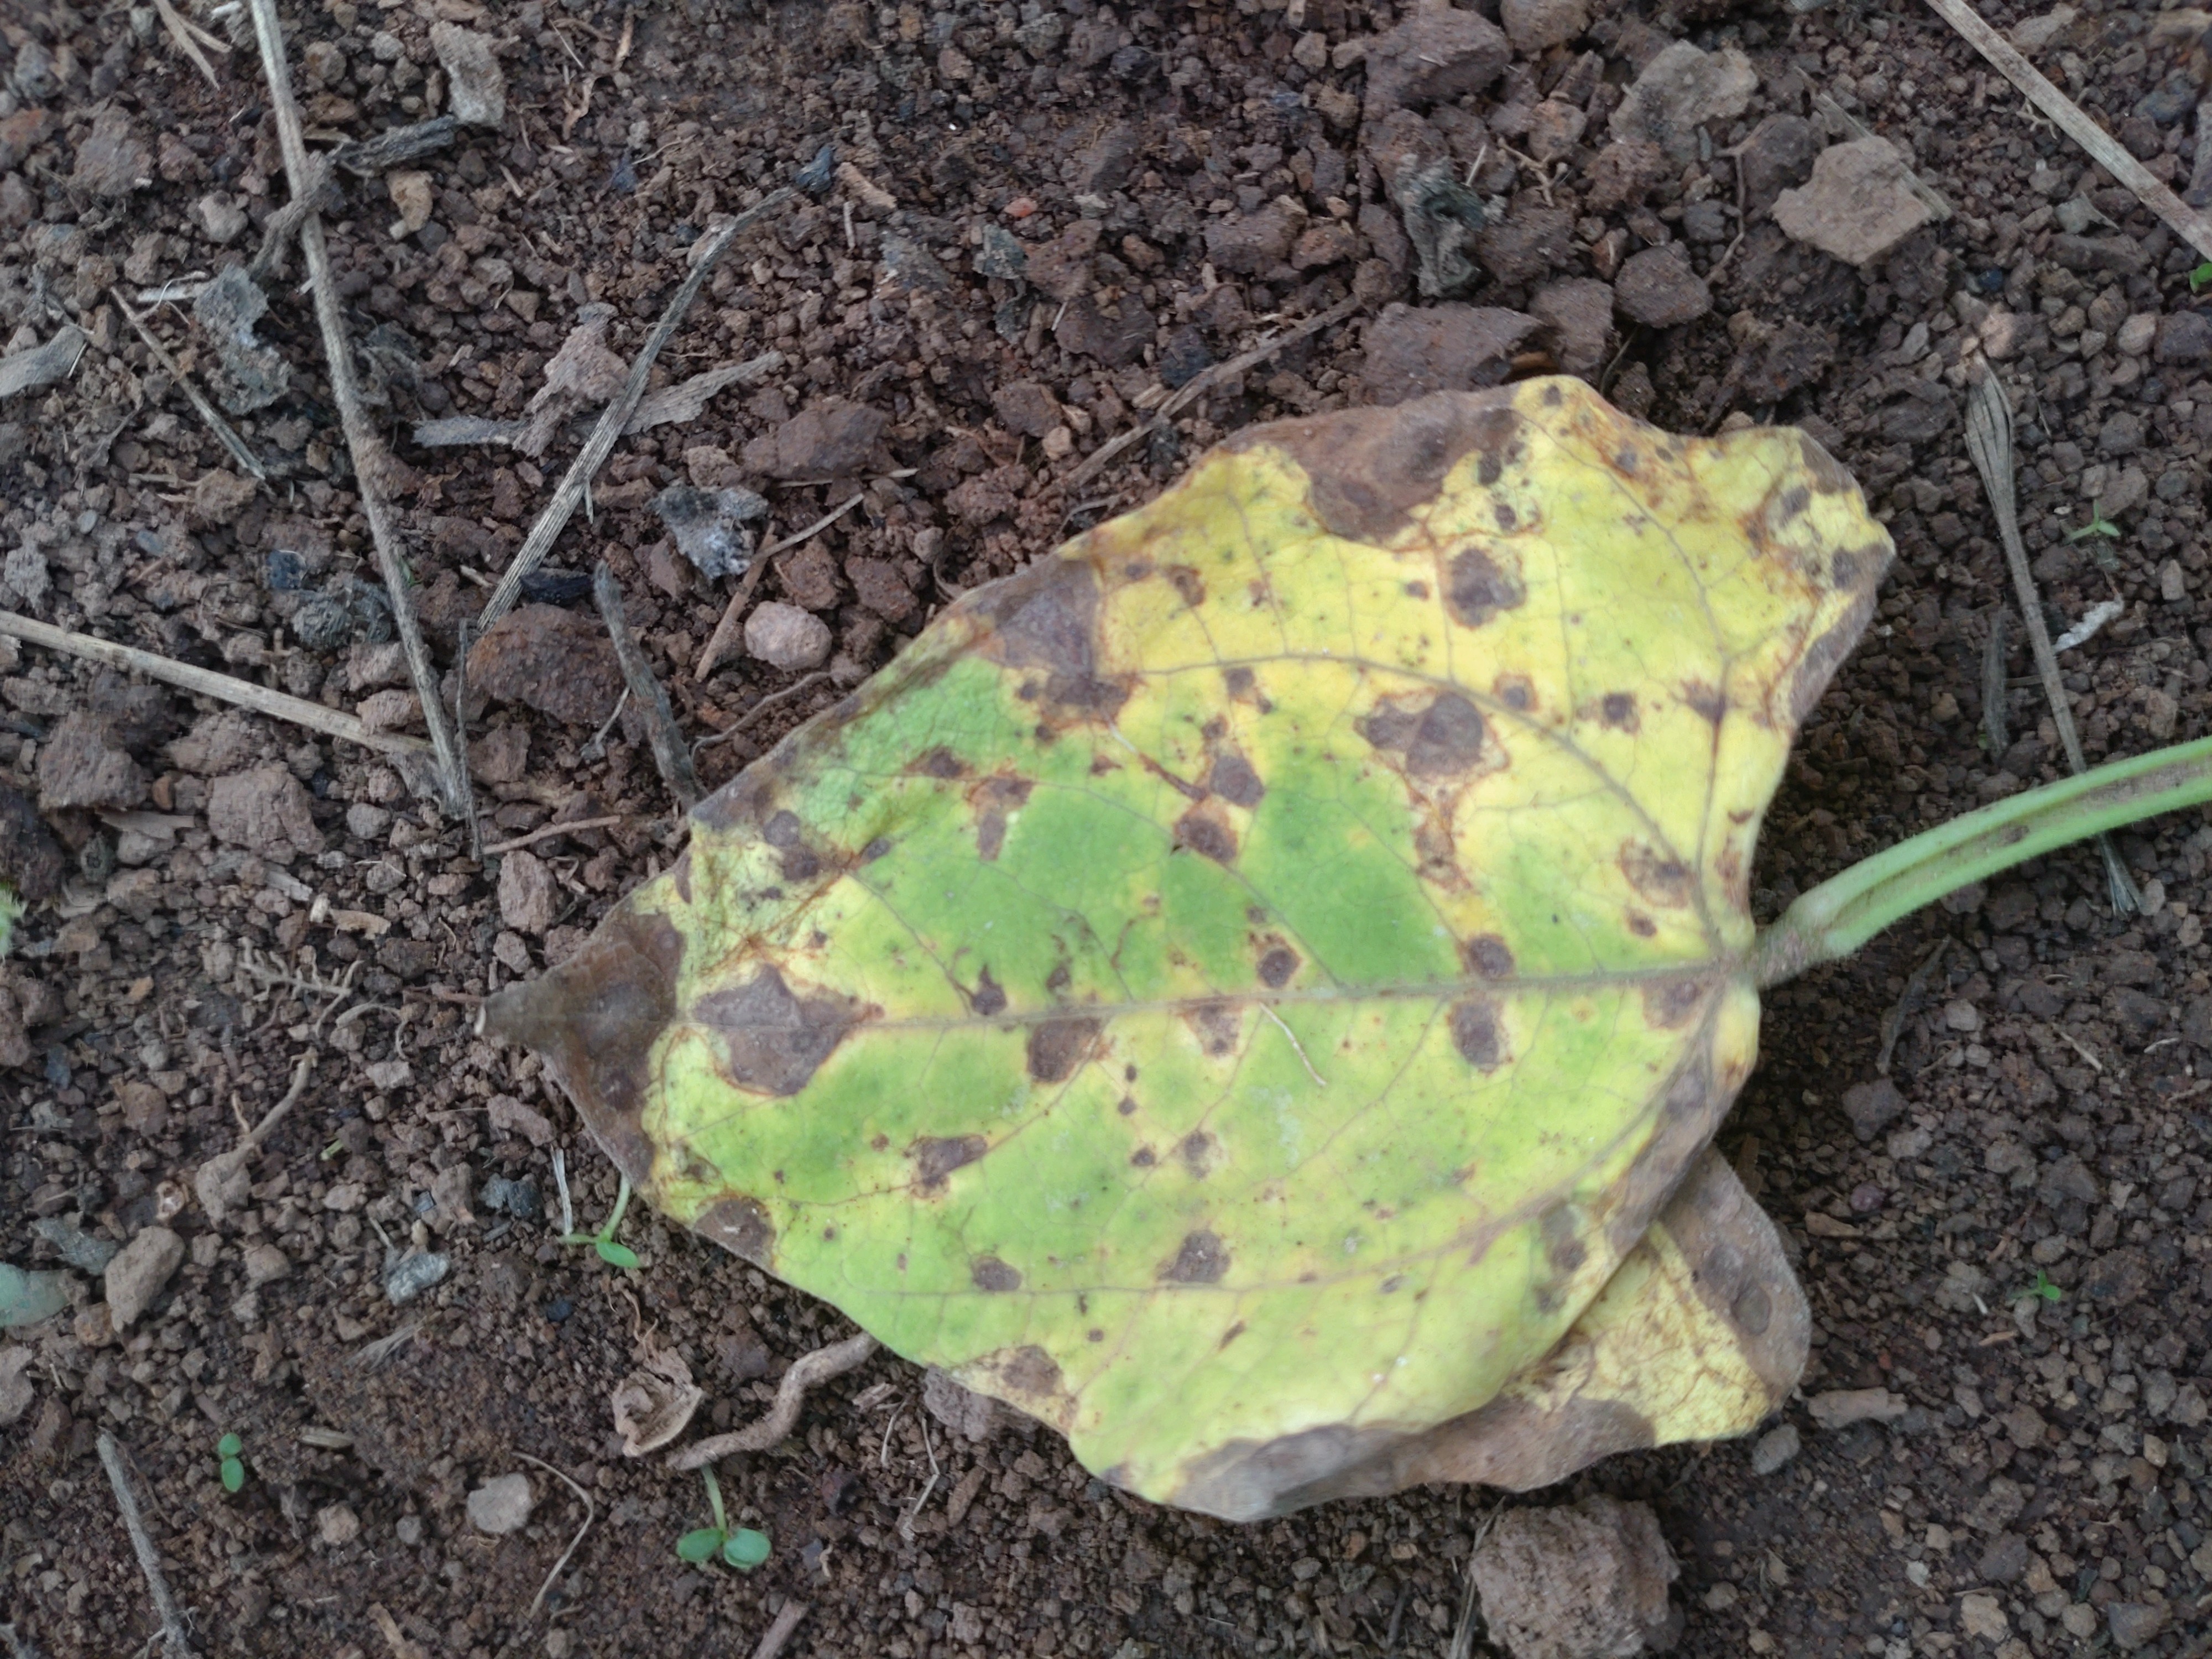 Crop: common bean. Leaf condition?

rust
